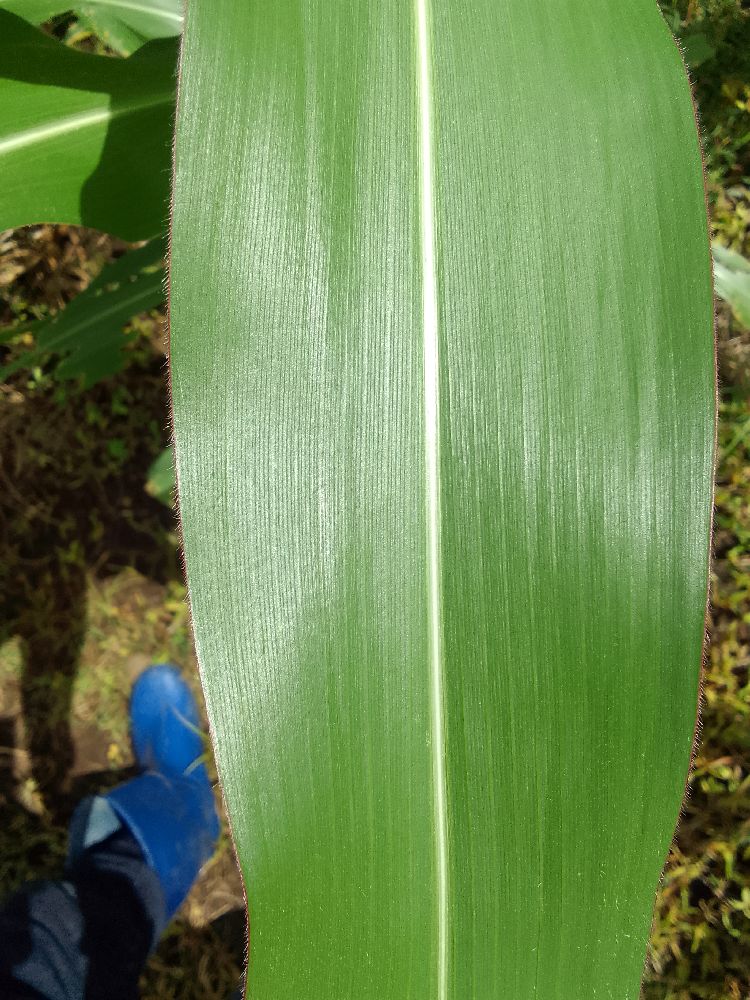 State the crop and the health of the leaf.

maize, healthy
